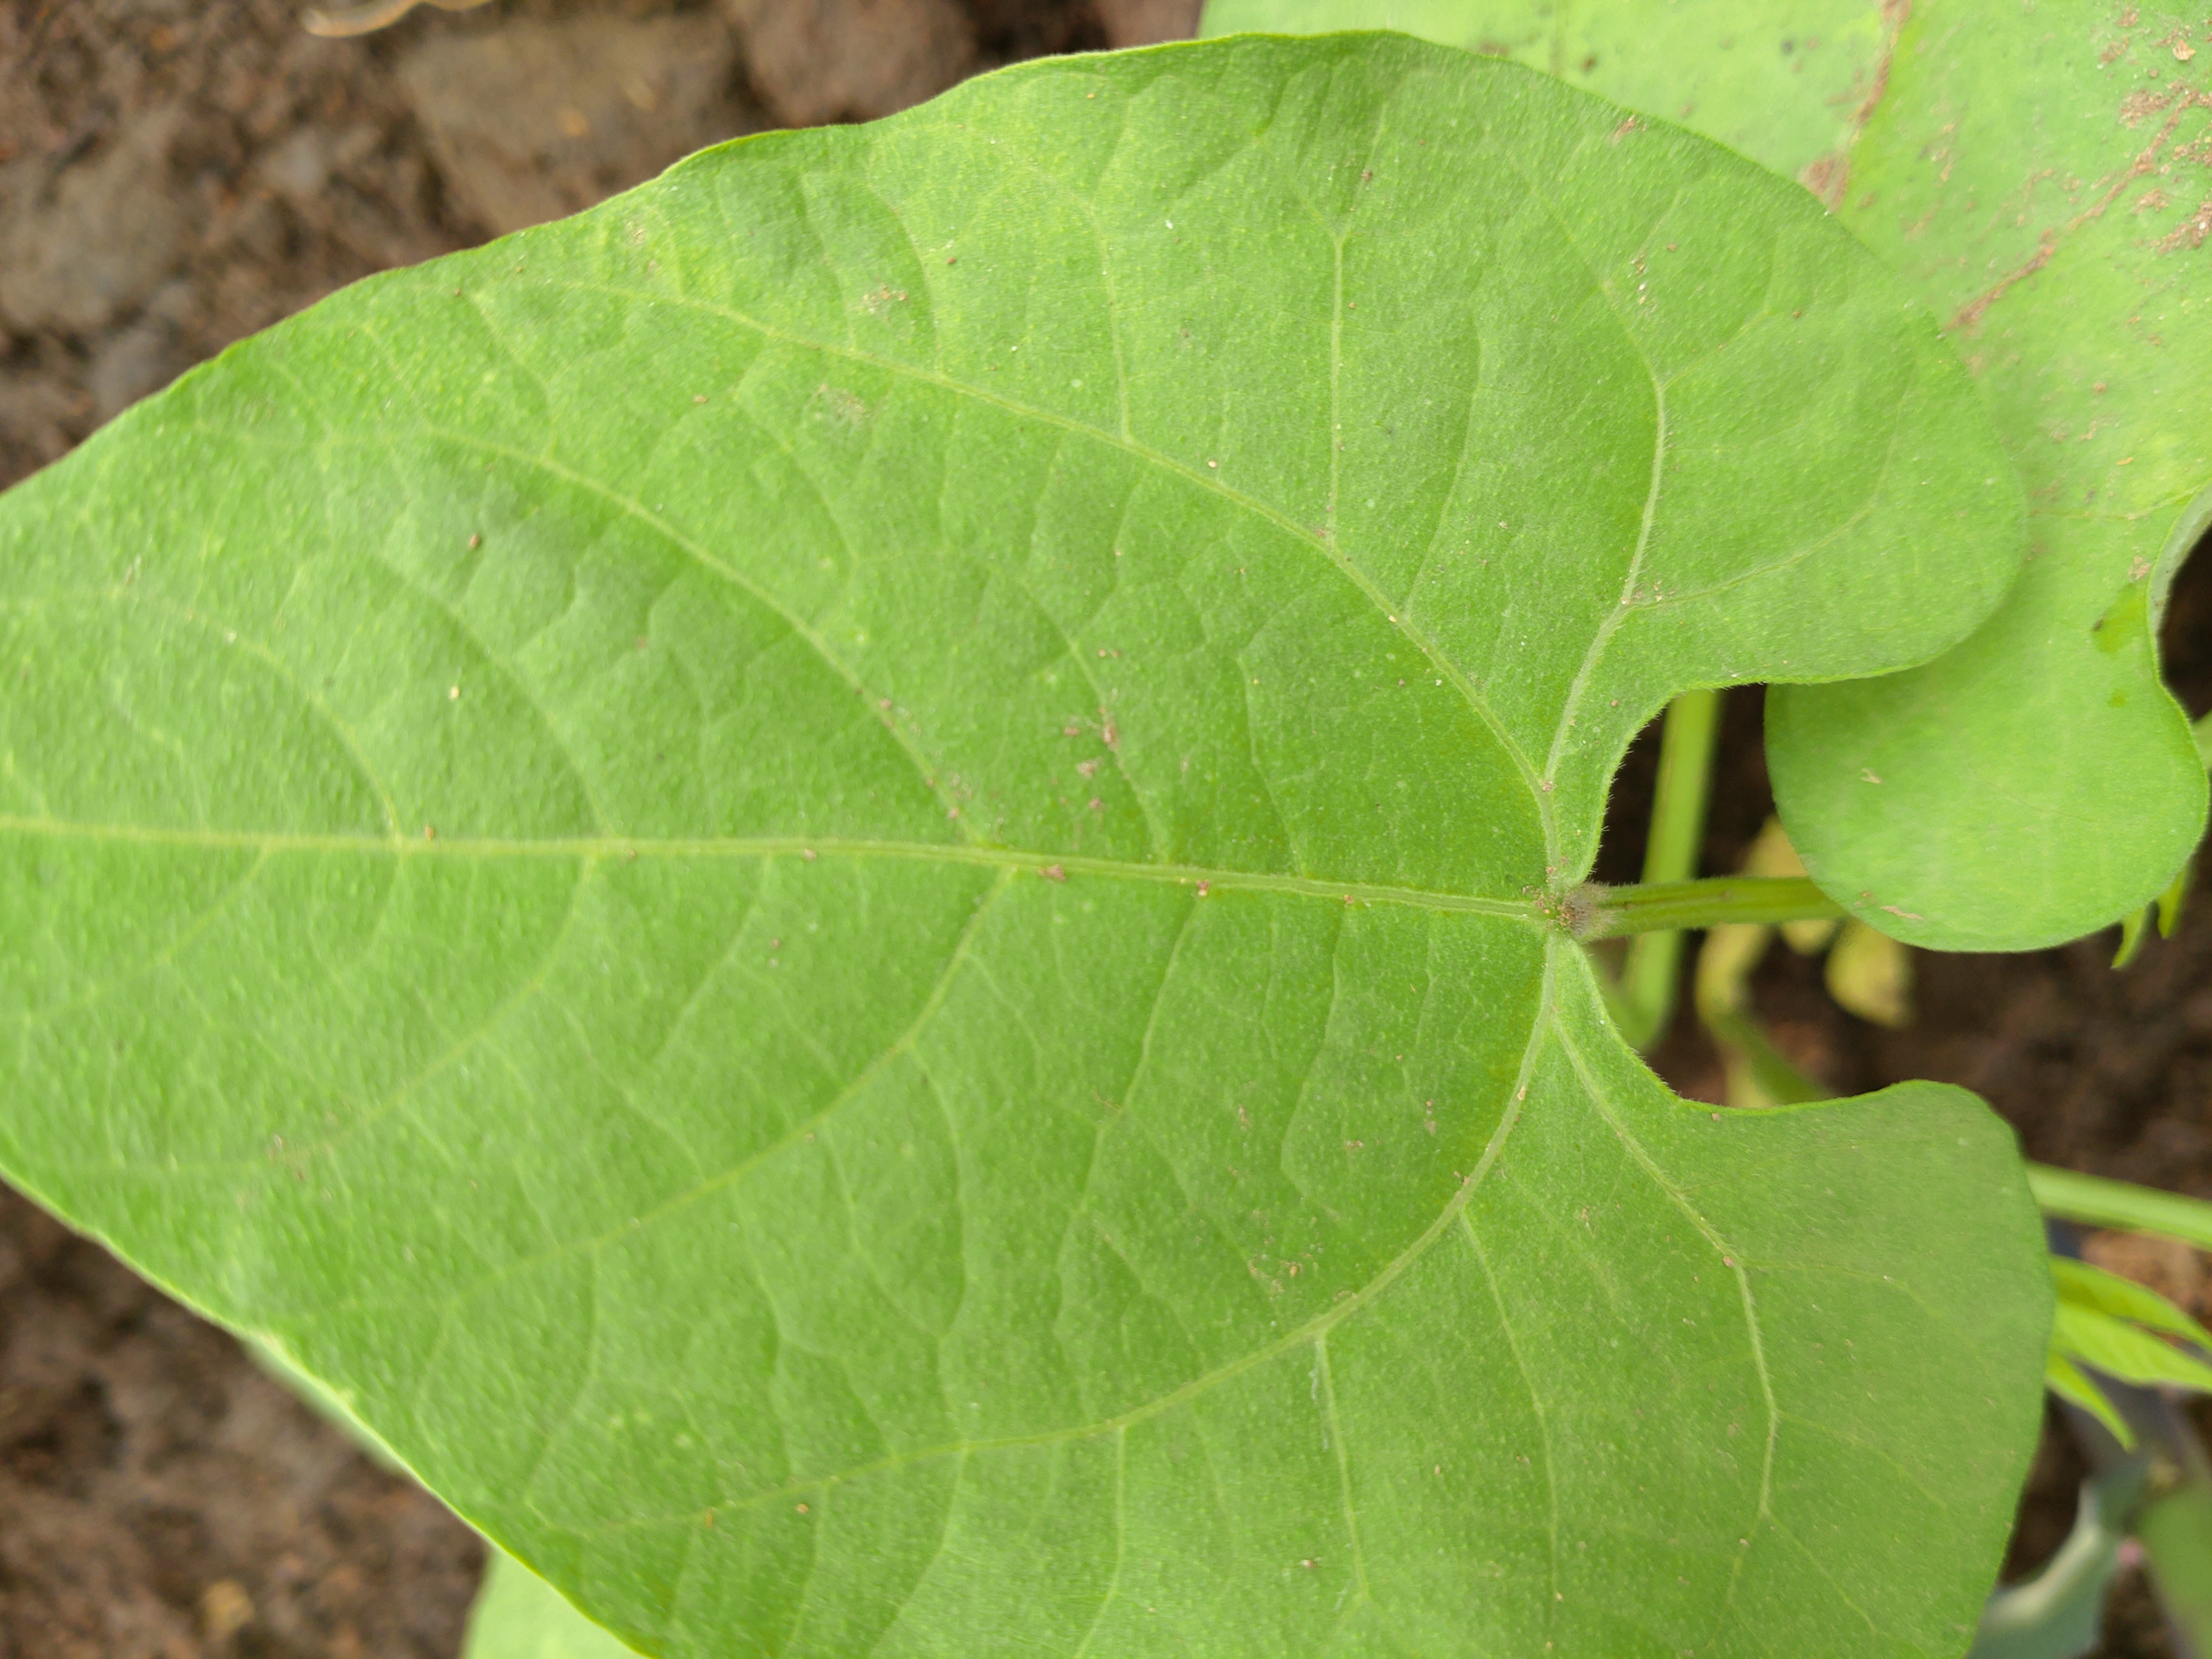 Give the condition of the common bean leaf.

healthy
